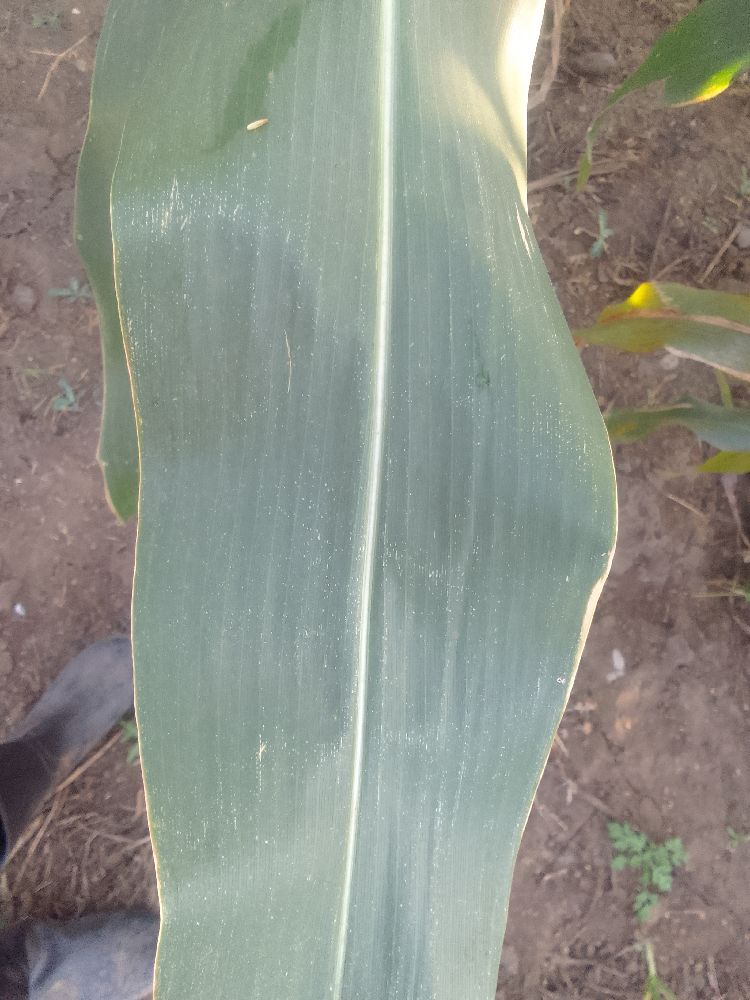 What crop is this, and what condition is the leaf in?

maize, healthy
